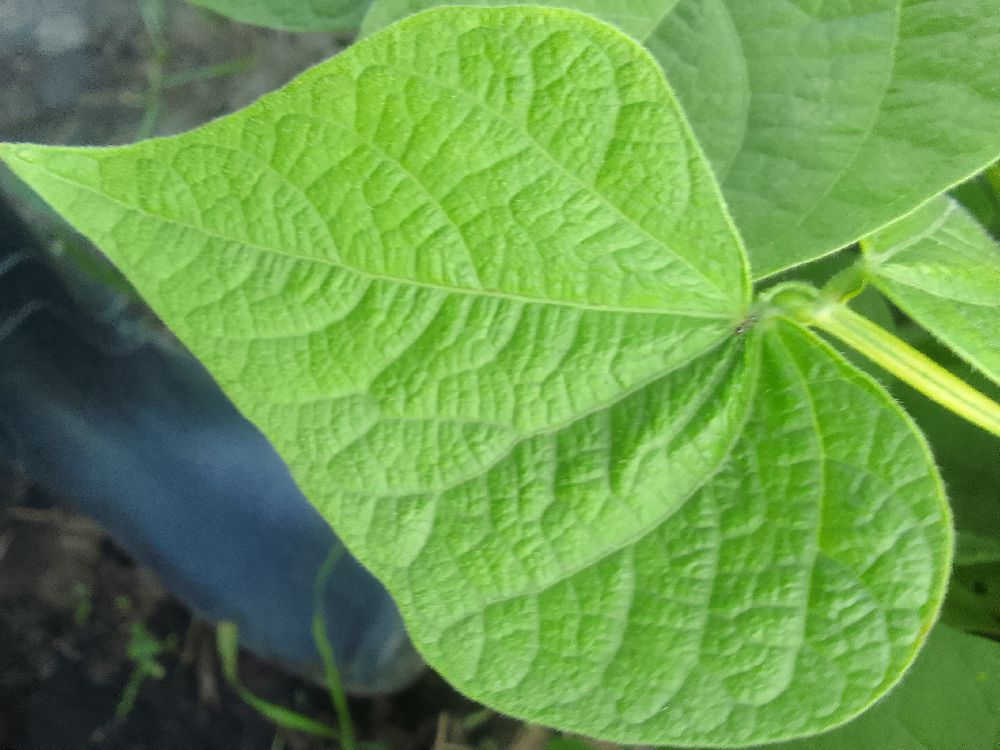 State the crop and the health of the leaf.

common bean, healthy
